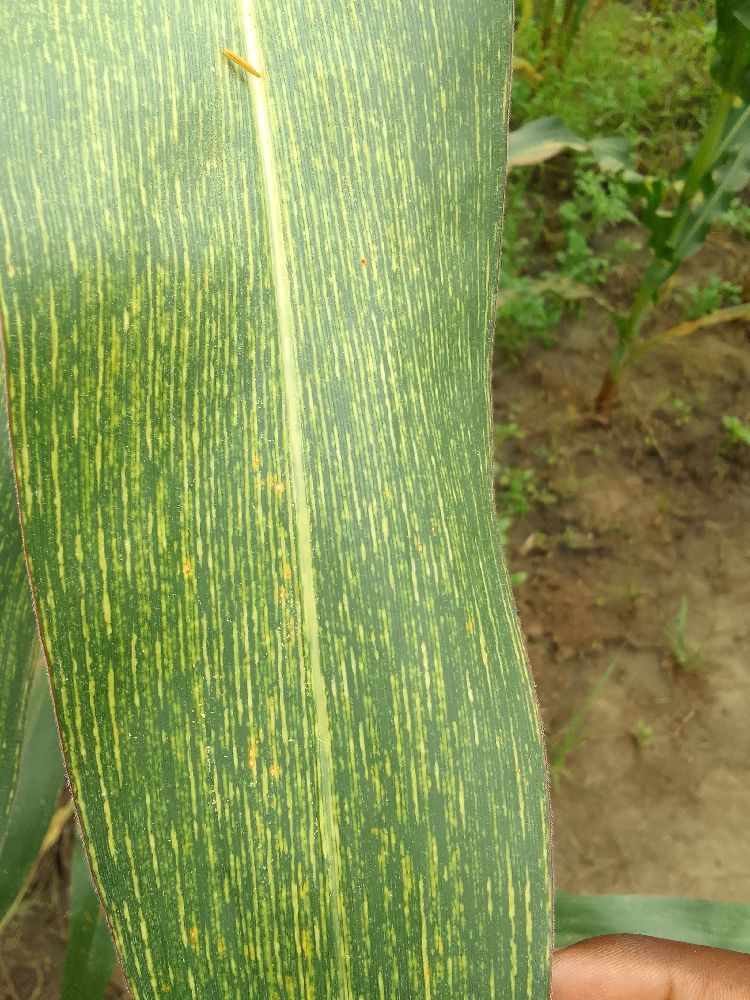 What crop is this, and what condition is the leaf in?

maize, maize streak virus
